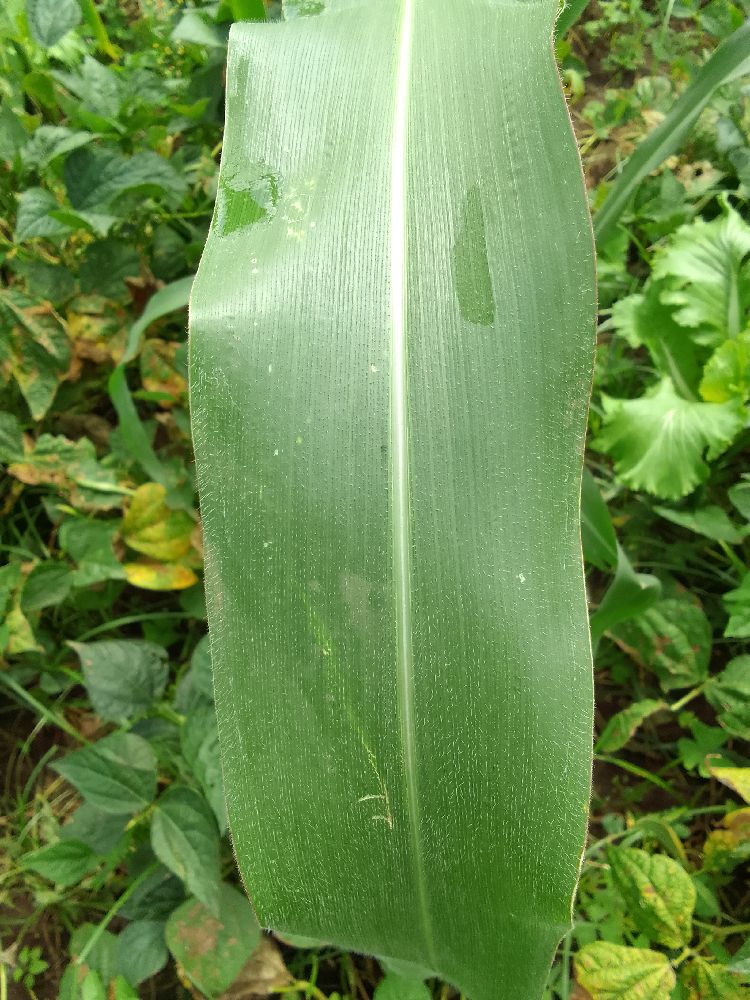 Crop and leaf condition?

maize, healthy
